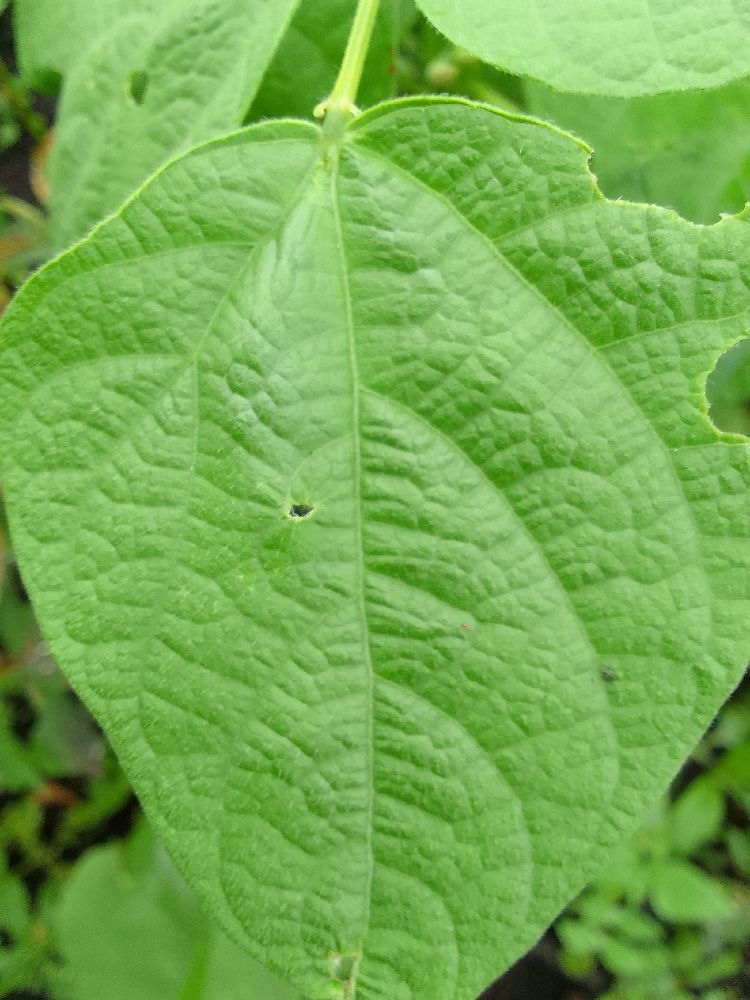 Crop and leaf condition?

common bean, healthy
